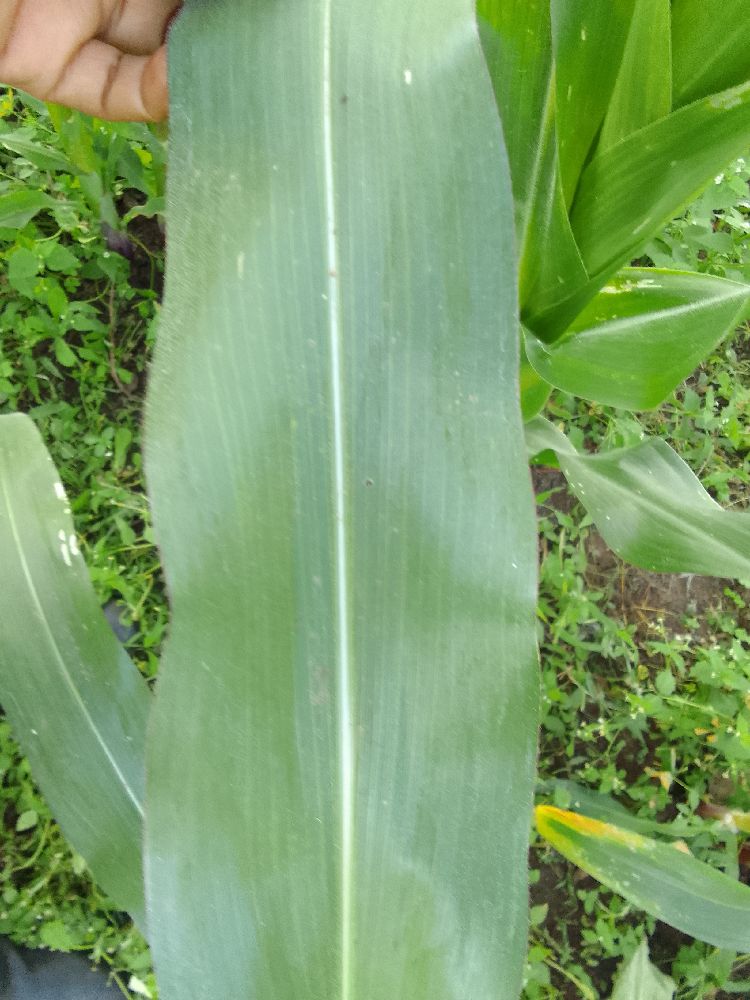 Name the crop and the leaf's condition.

maize, healthy
